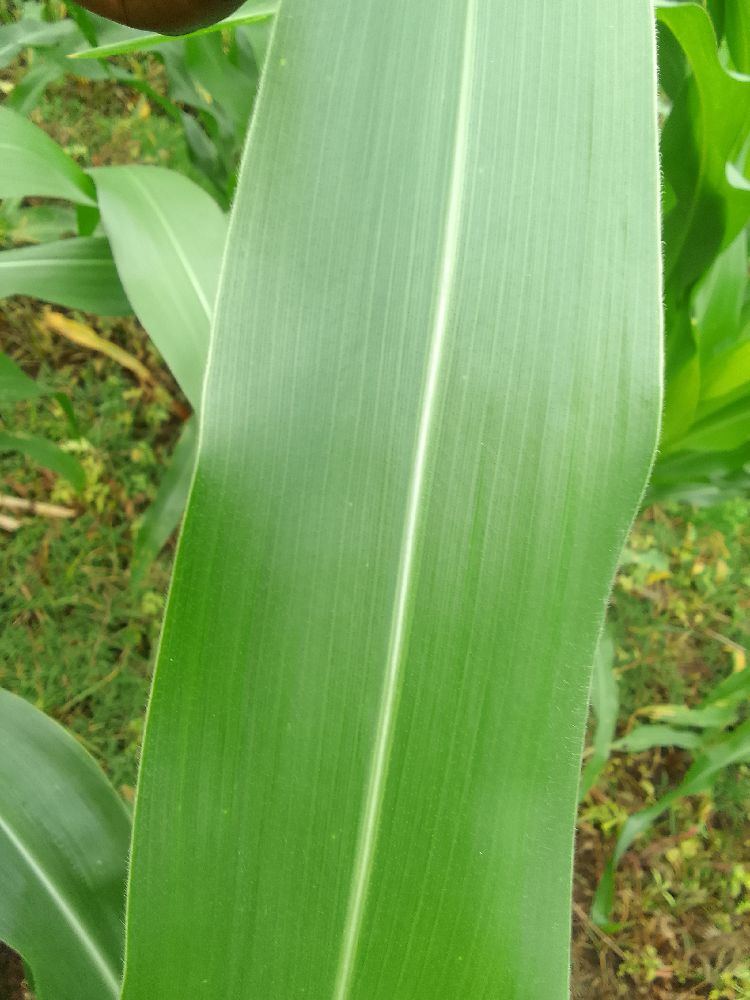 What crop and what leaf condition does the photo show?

maize, healthy
